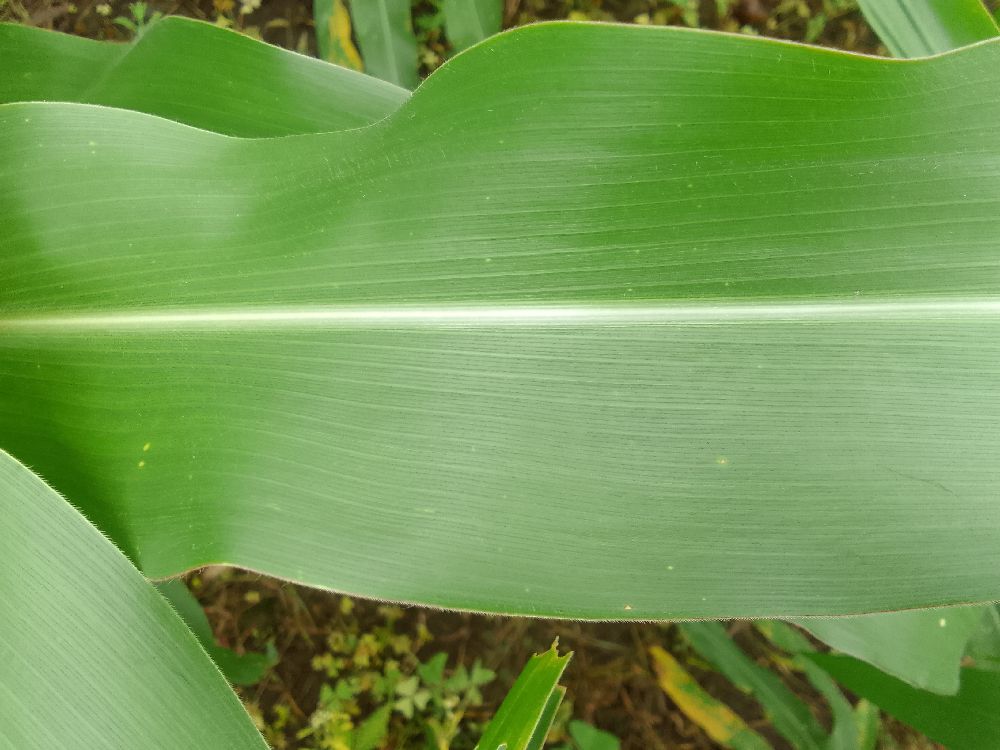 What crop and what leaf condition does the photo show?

maize, healthy
